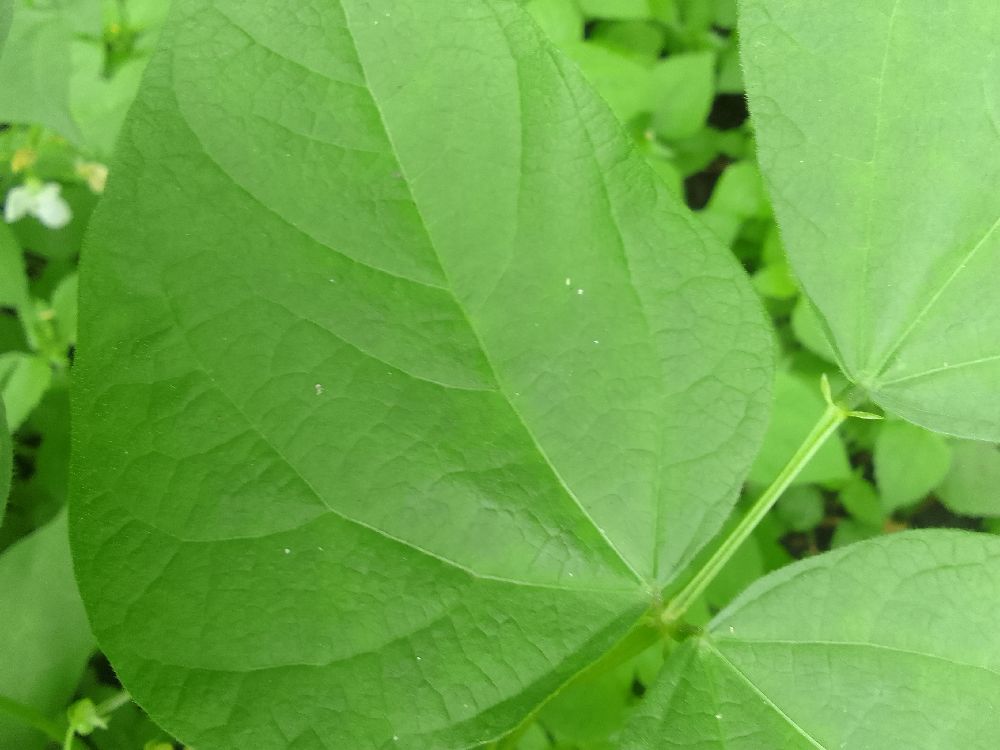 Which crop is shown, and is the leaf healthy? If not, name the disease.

common bean, healthy
